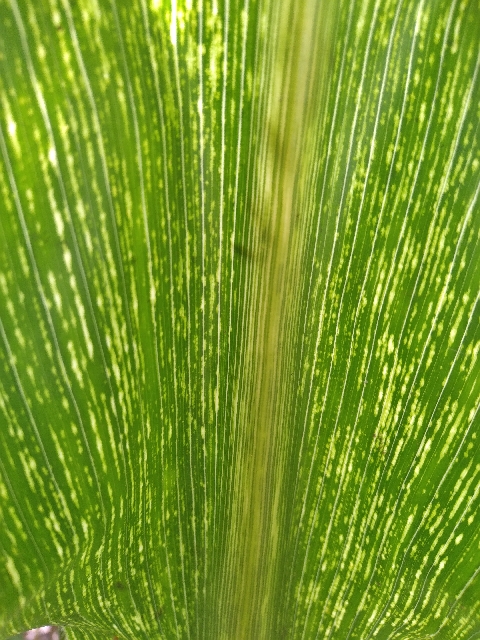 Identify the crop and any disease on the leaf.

maize, maize streak virus
